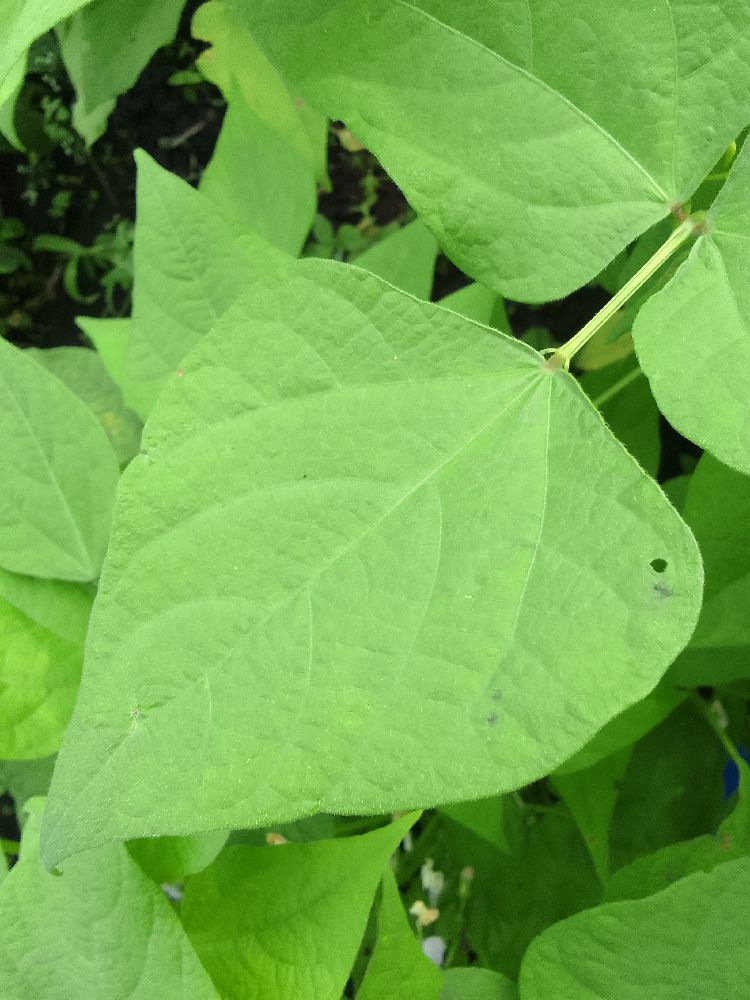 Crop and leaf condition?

common bean, healthy
